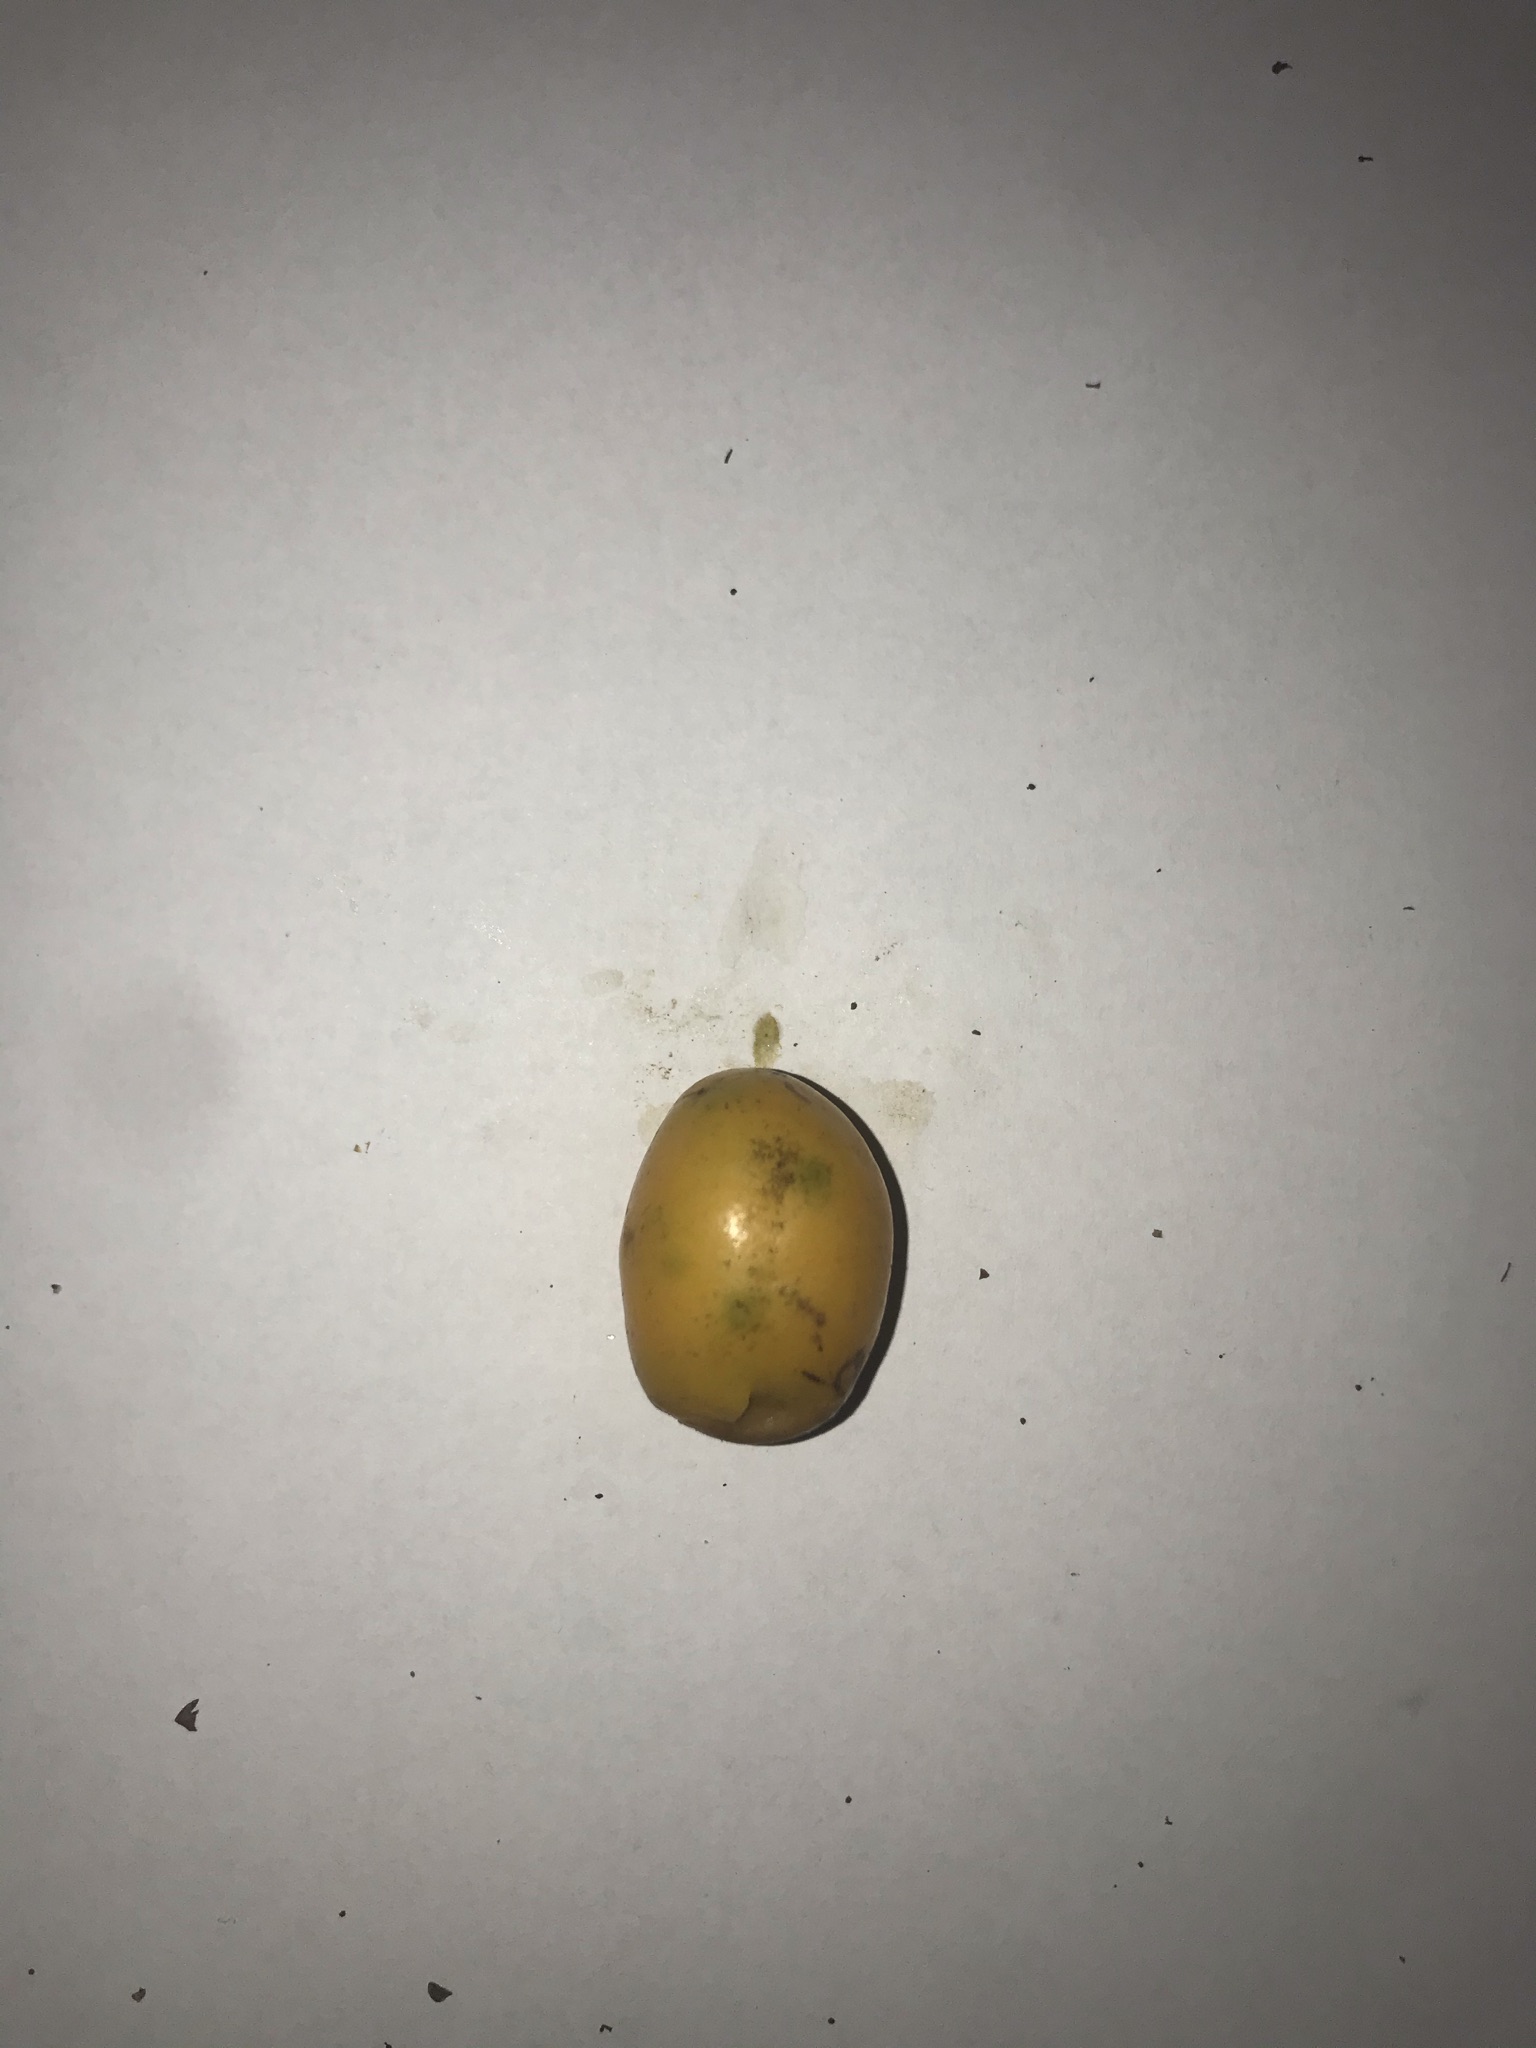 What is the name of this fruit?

siriguela
